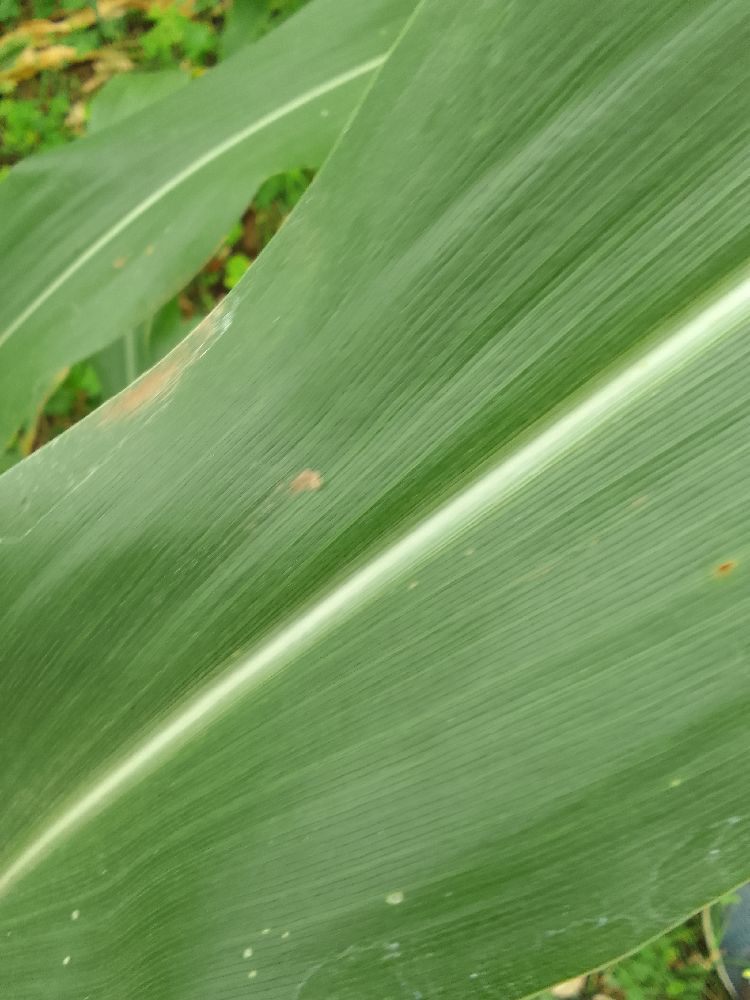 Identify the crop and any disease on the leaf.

maize, healthy
